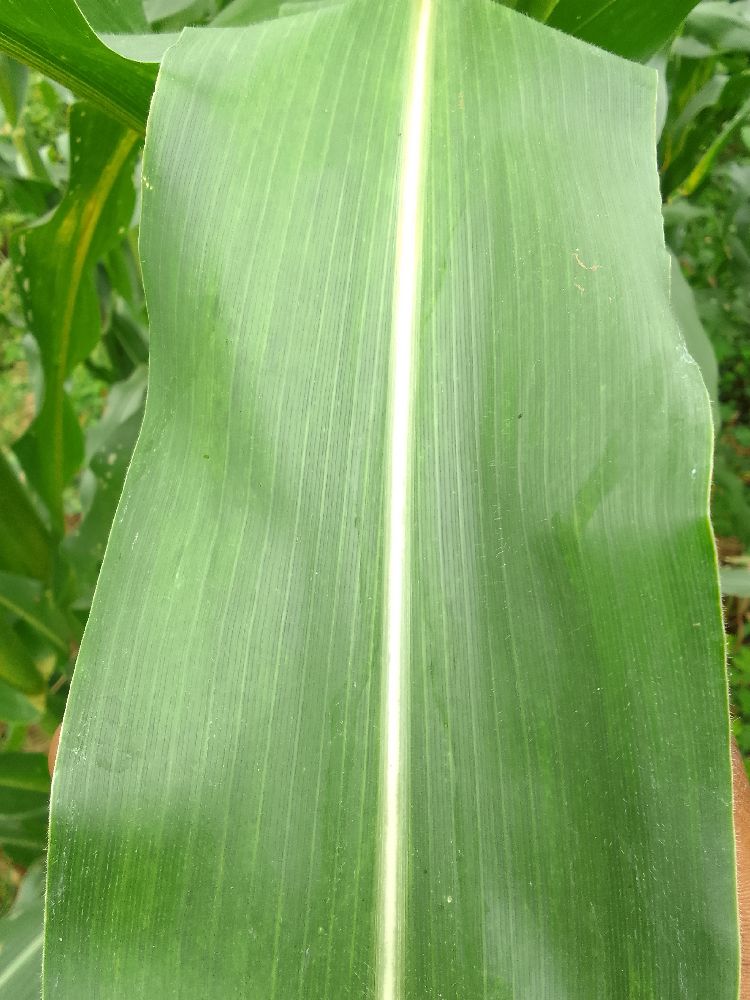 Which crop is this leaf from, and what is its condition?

maize, healthy
